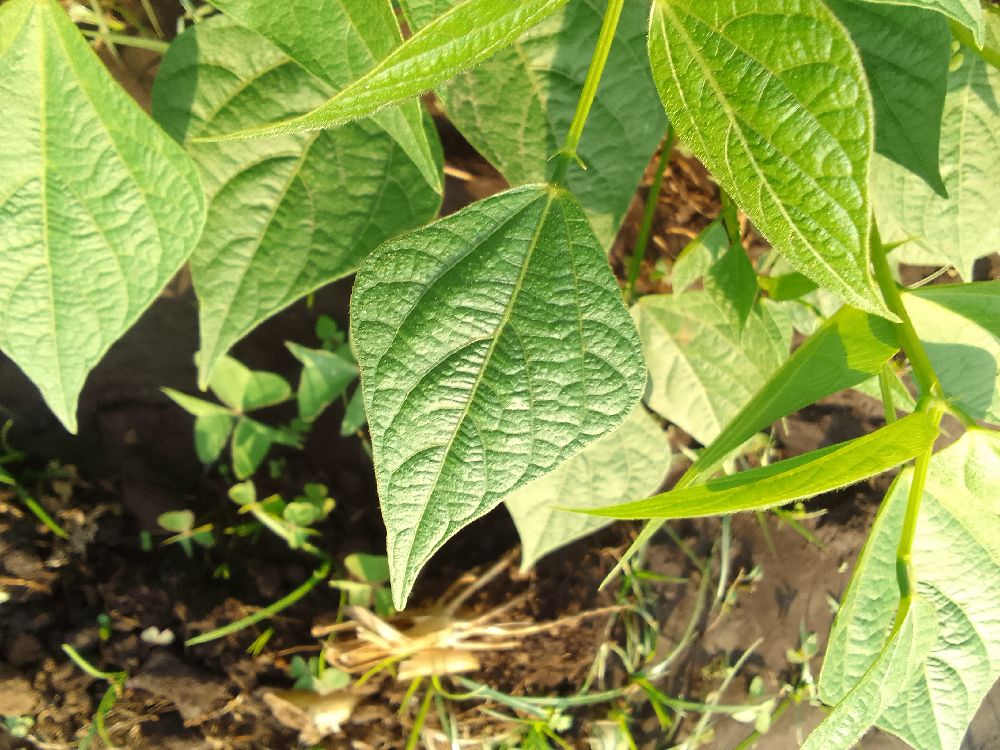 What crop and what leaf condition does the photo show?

common bean, healthy
